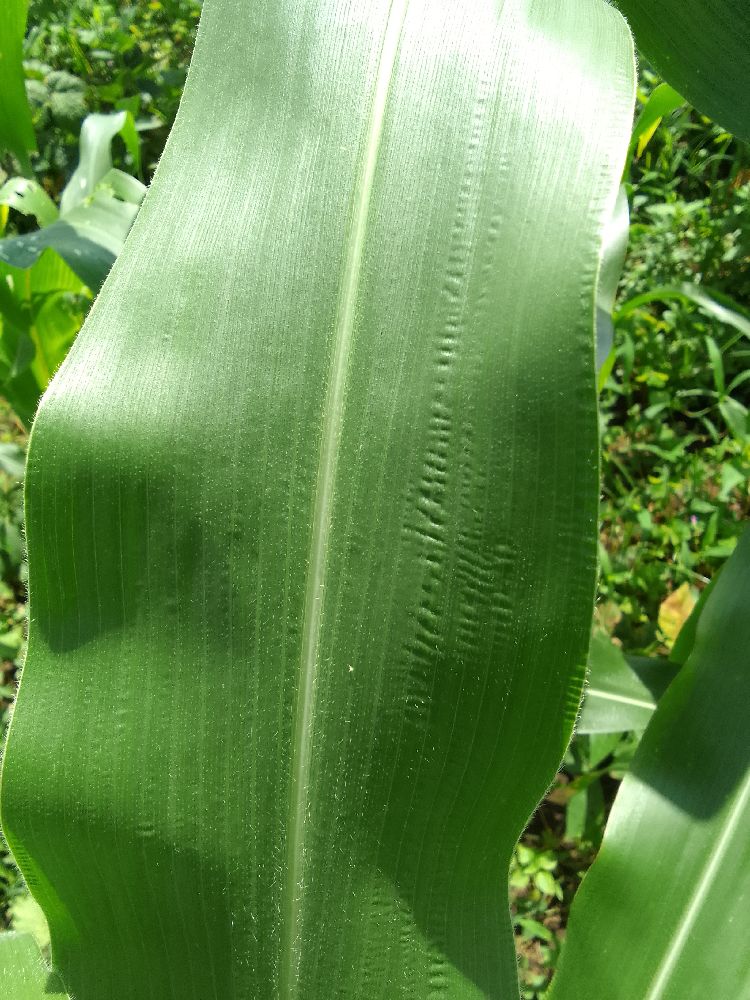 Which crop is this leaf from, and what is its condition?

maize, healthy
